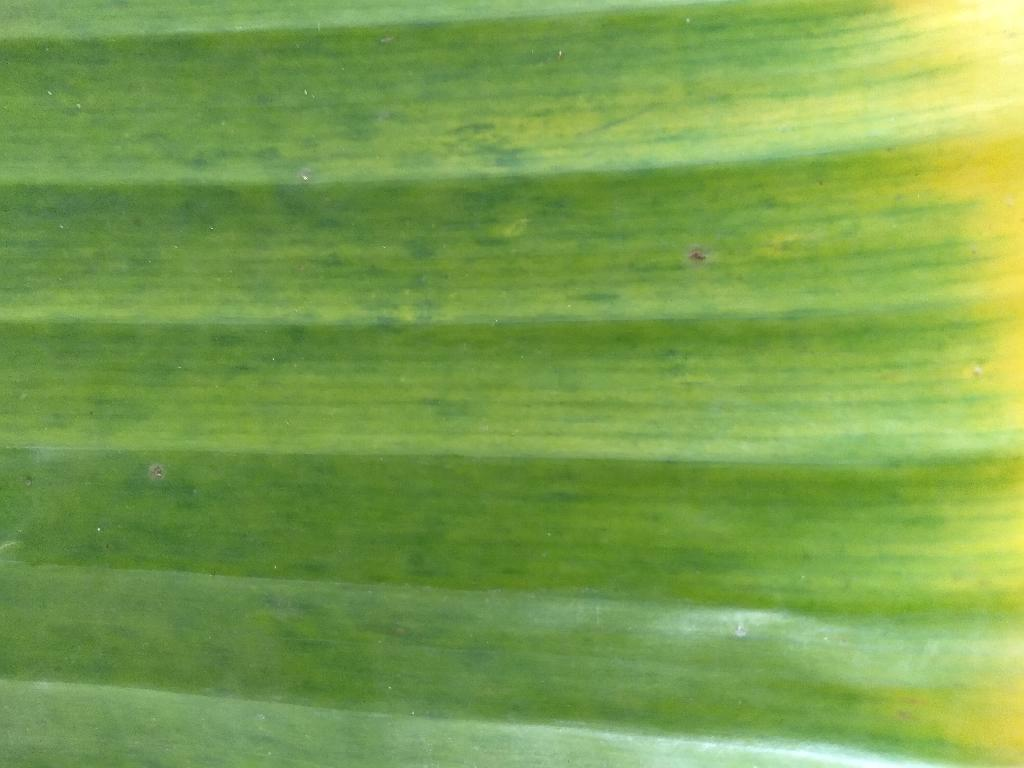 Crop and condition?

banana, fusarium wilt race 1
